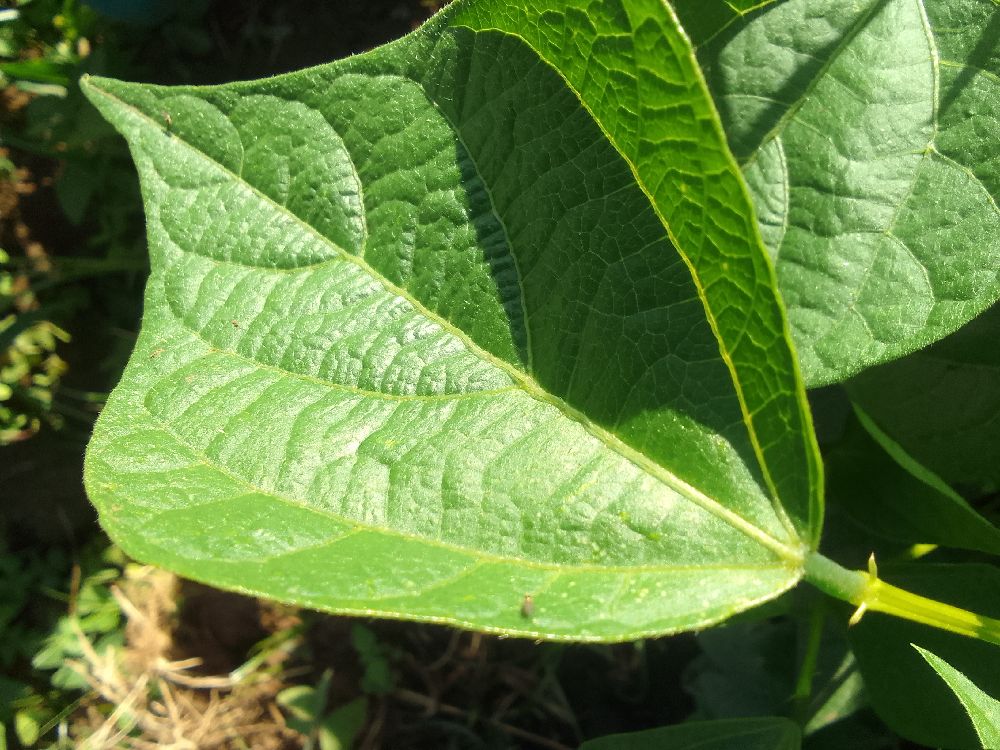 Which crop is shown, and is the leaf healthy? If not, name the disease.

common bean, healthy
